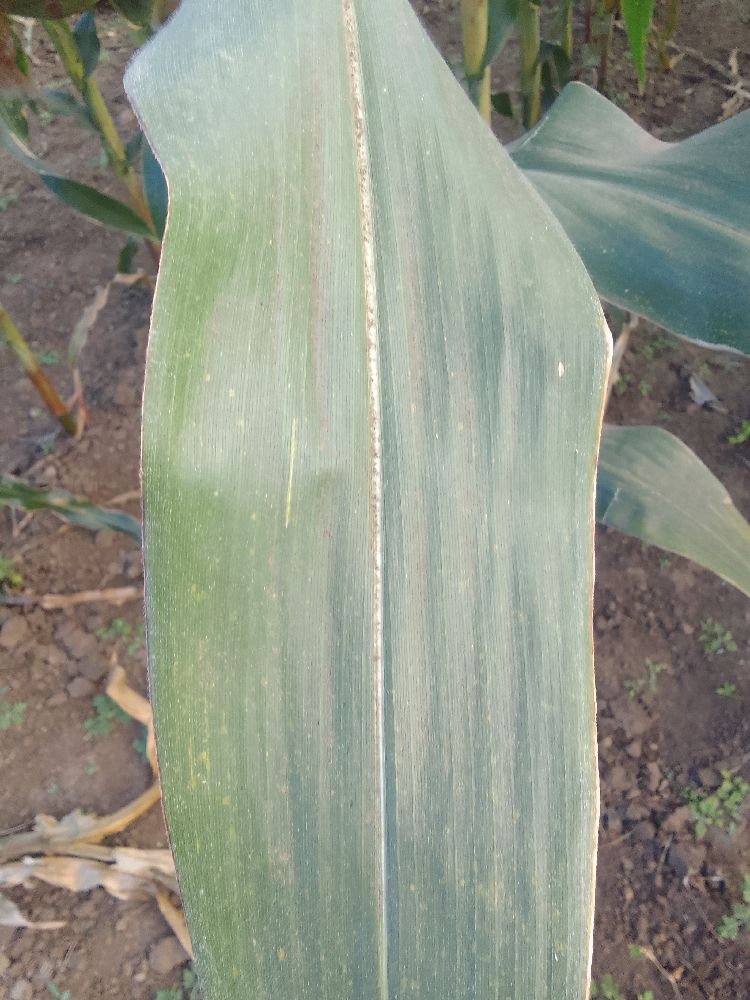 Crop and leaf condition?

maize, healthy
